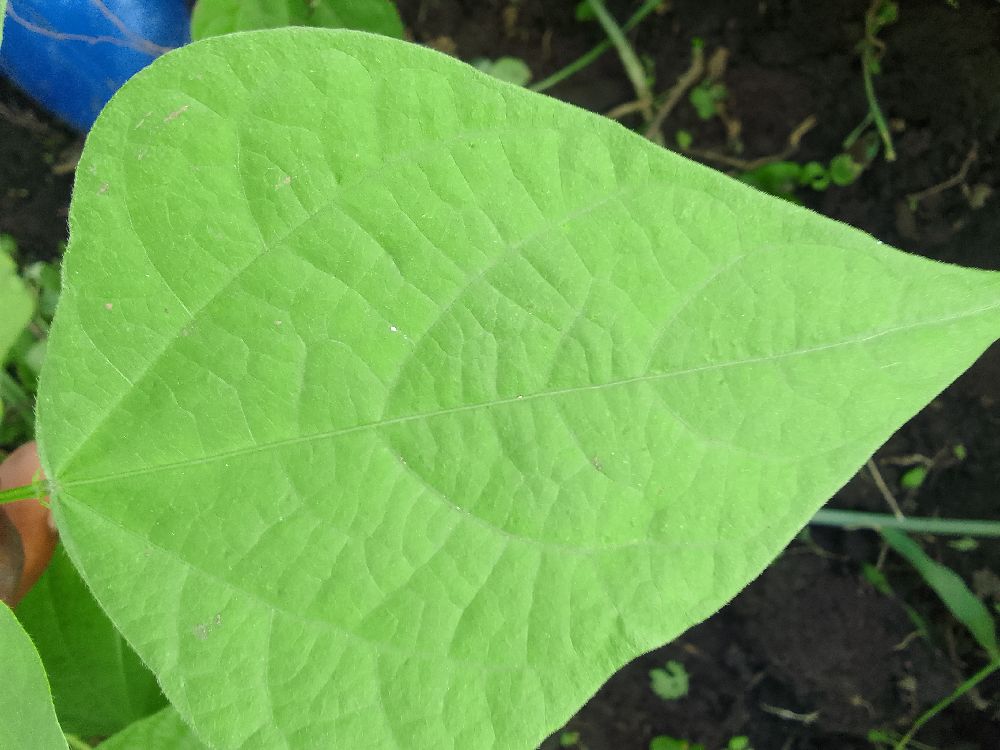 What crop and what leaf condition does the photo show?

common bean, healthy
